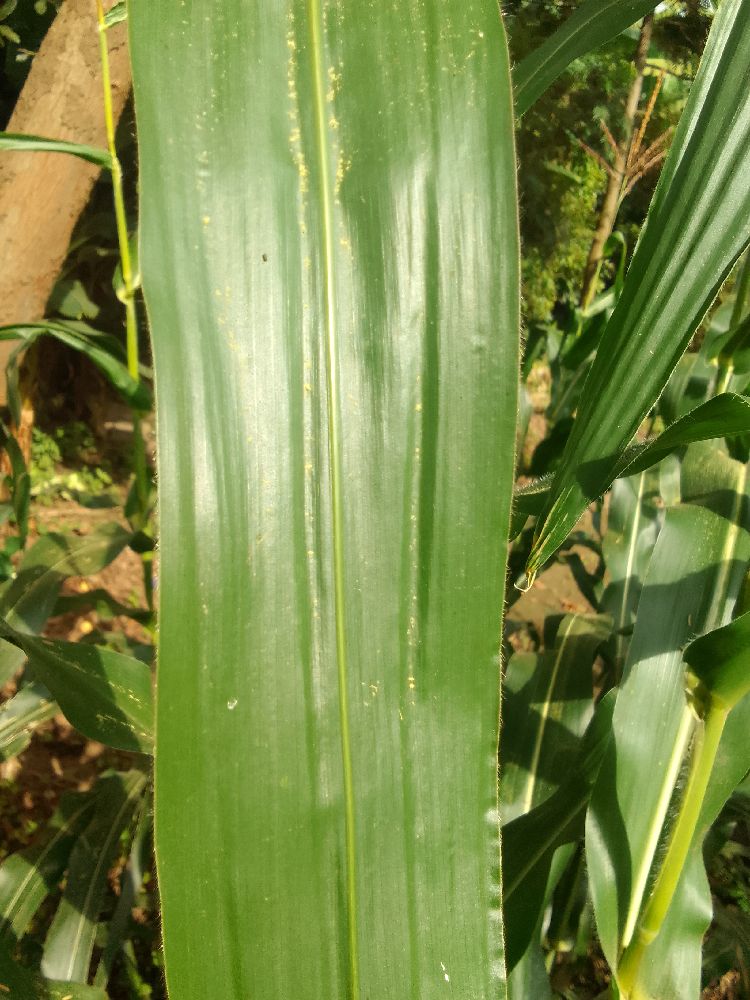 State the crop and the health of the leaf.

maize, healthy
